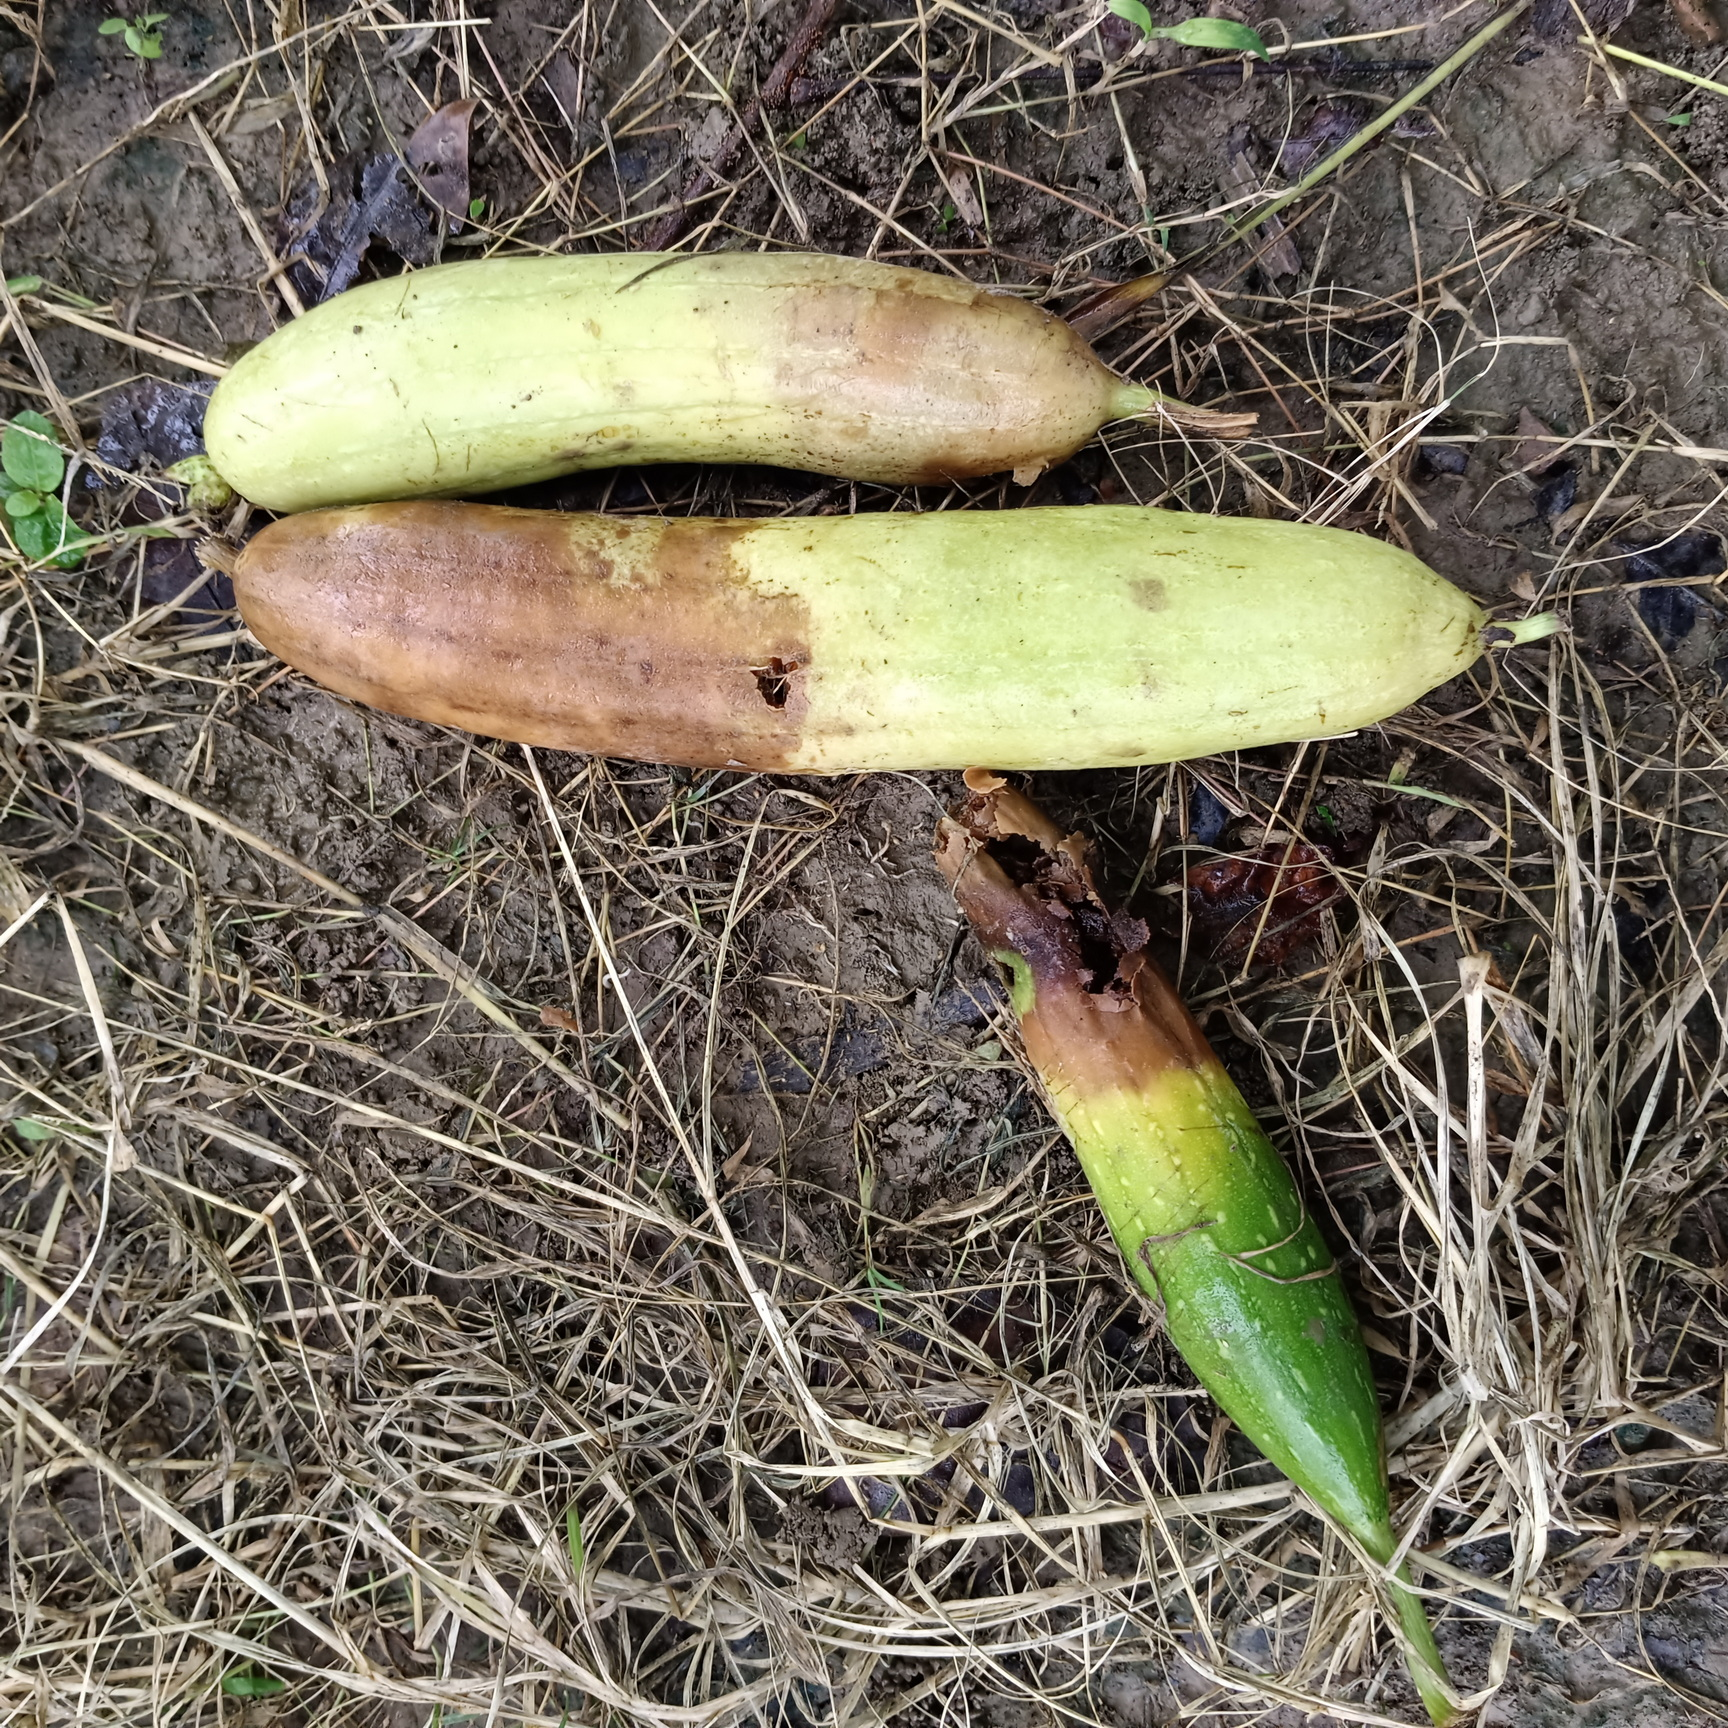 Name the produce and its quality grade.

luffa, faulty
